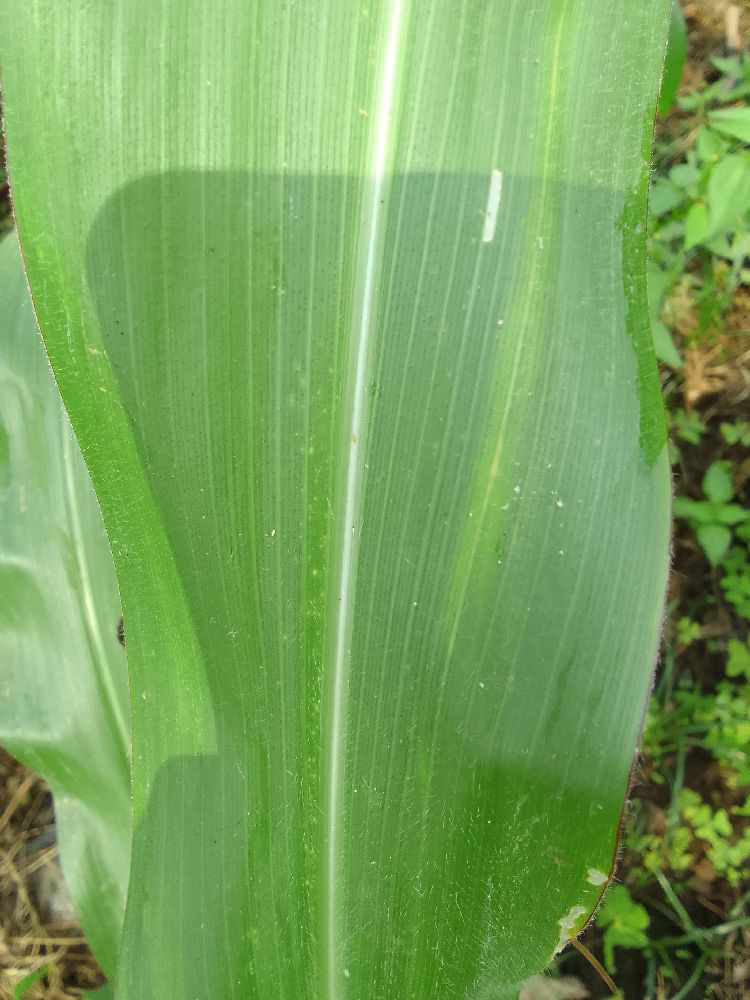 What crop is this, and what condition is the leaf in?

maize, healthy
